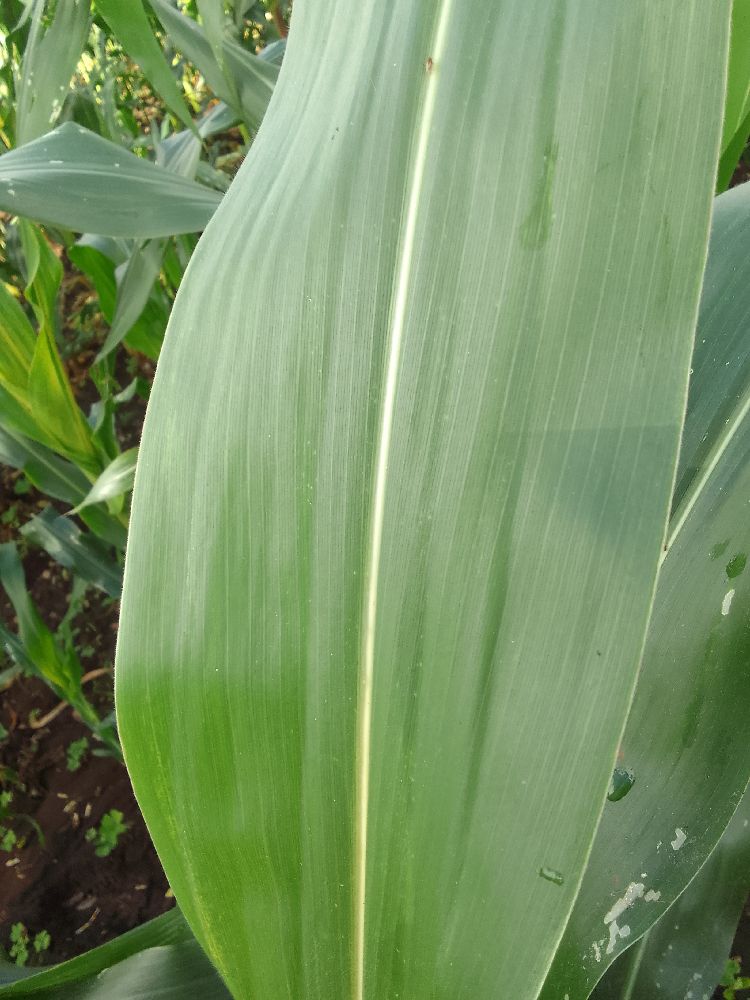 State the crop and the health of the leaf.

maize, healthy
